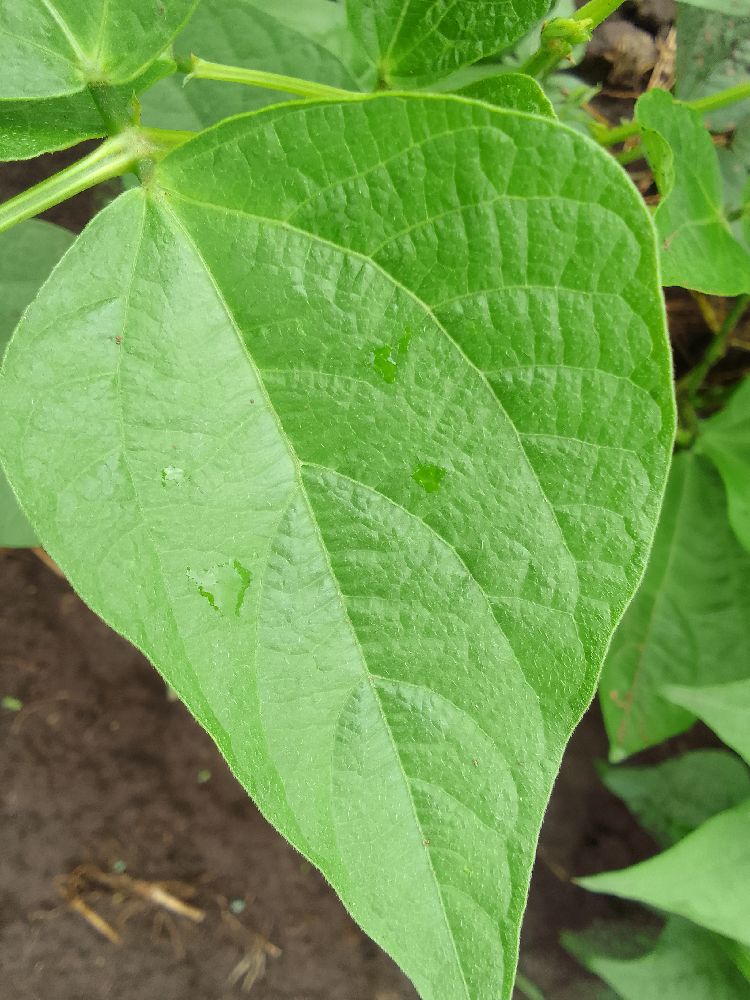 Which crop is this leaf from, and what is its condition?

common bean, healthy
